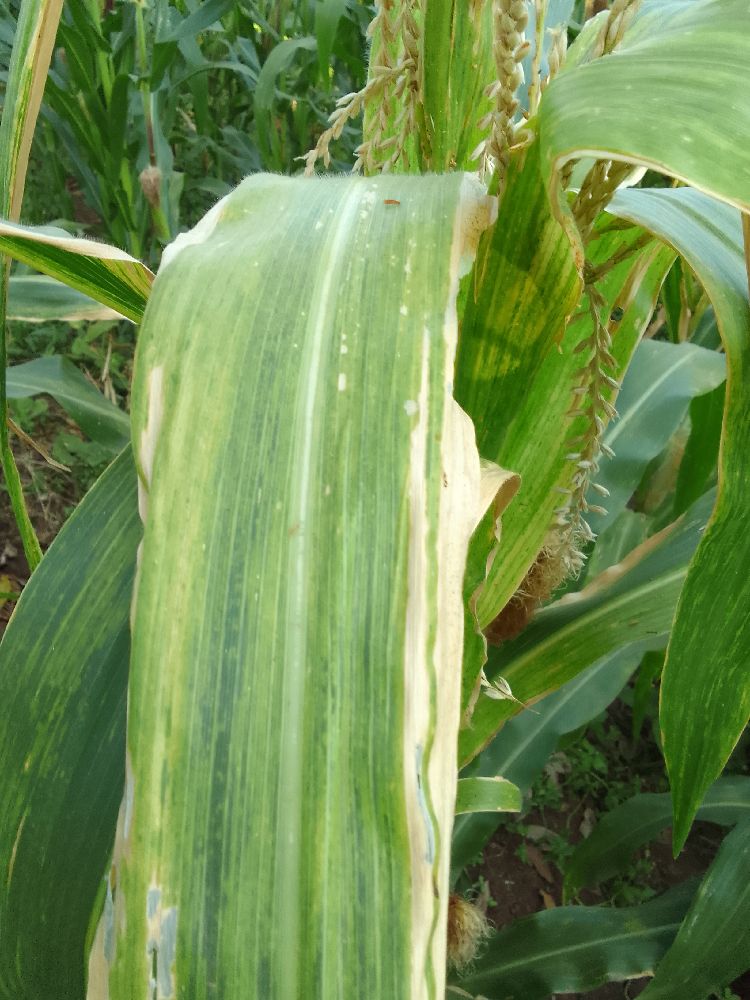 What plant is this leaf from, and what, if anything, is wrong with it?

maize, maize lethal necrosis
